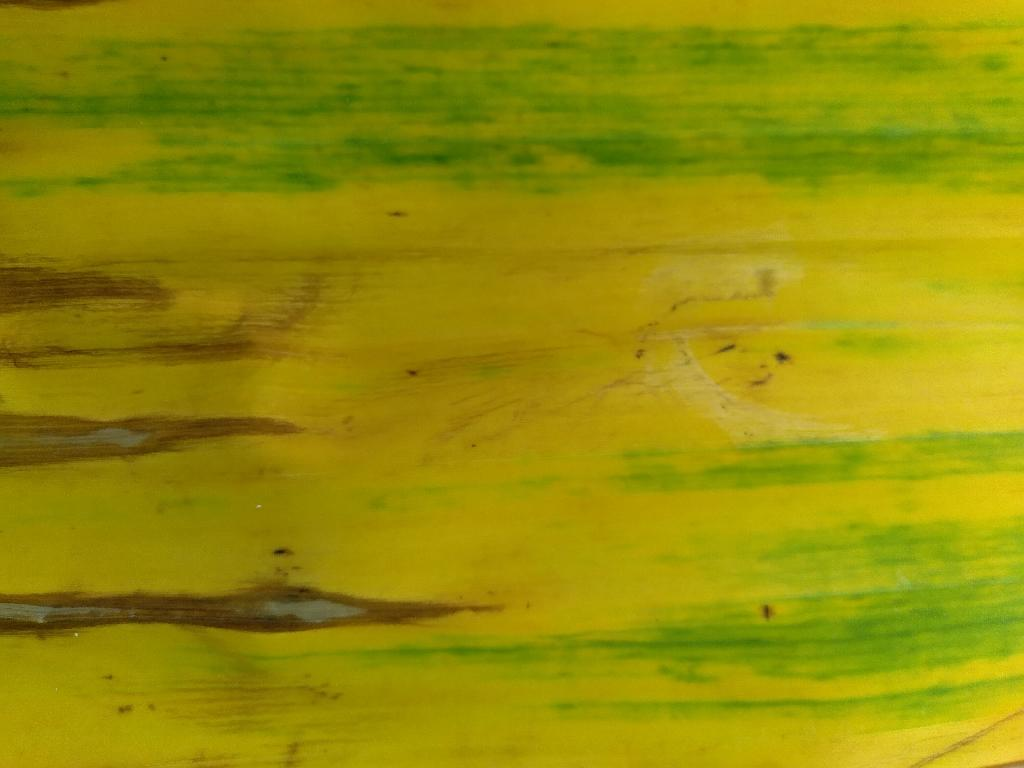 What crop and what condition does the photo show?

banana, fusarium wilt race 1
